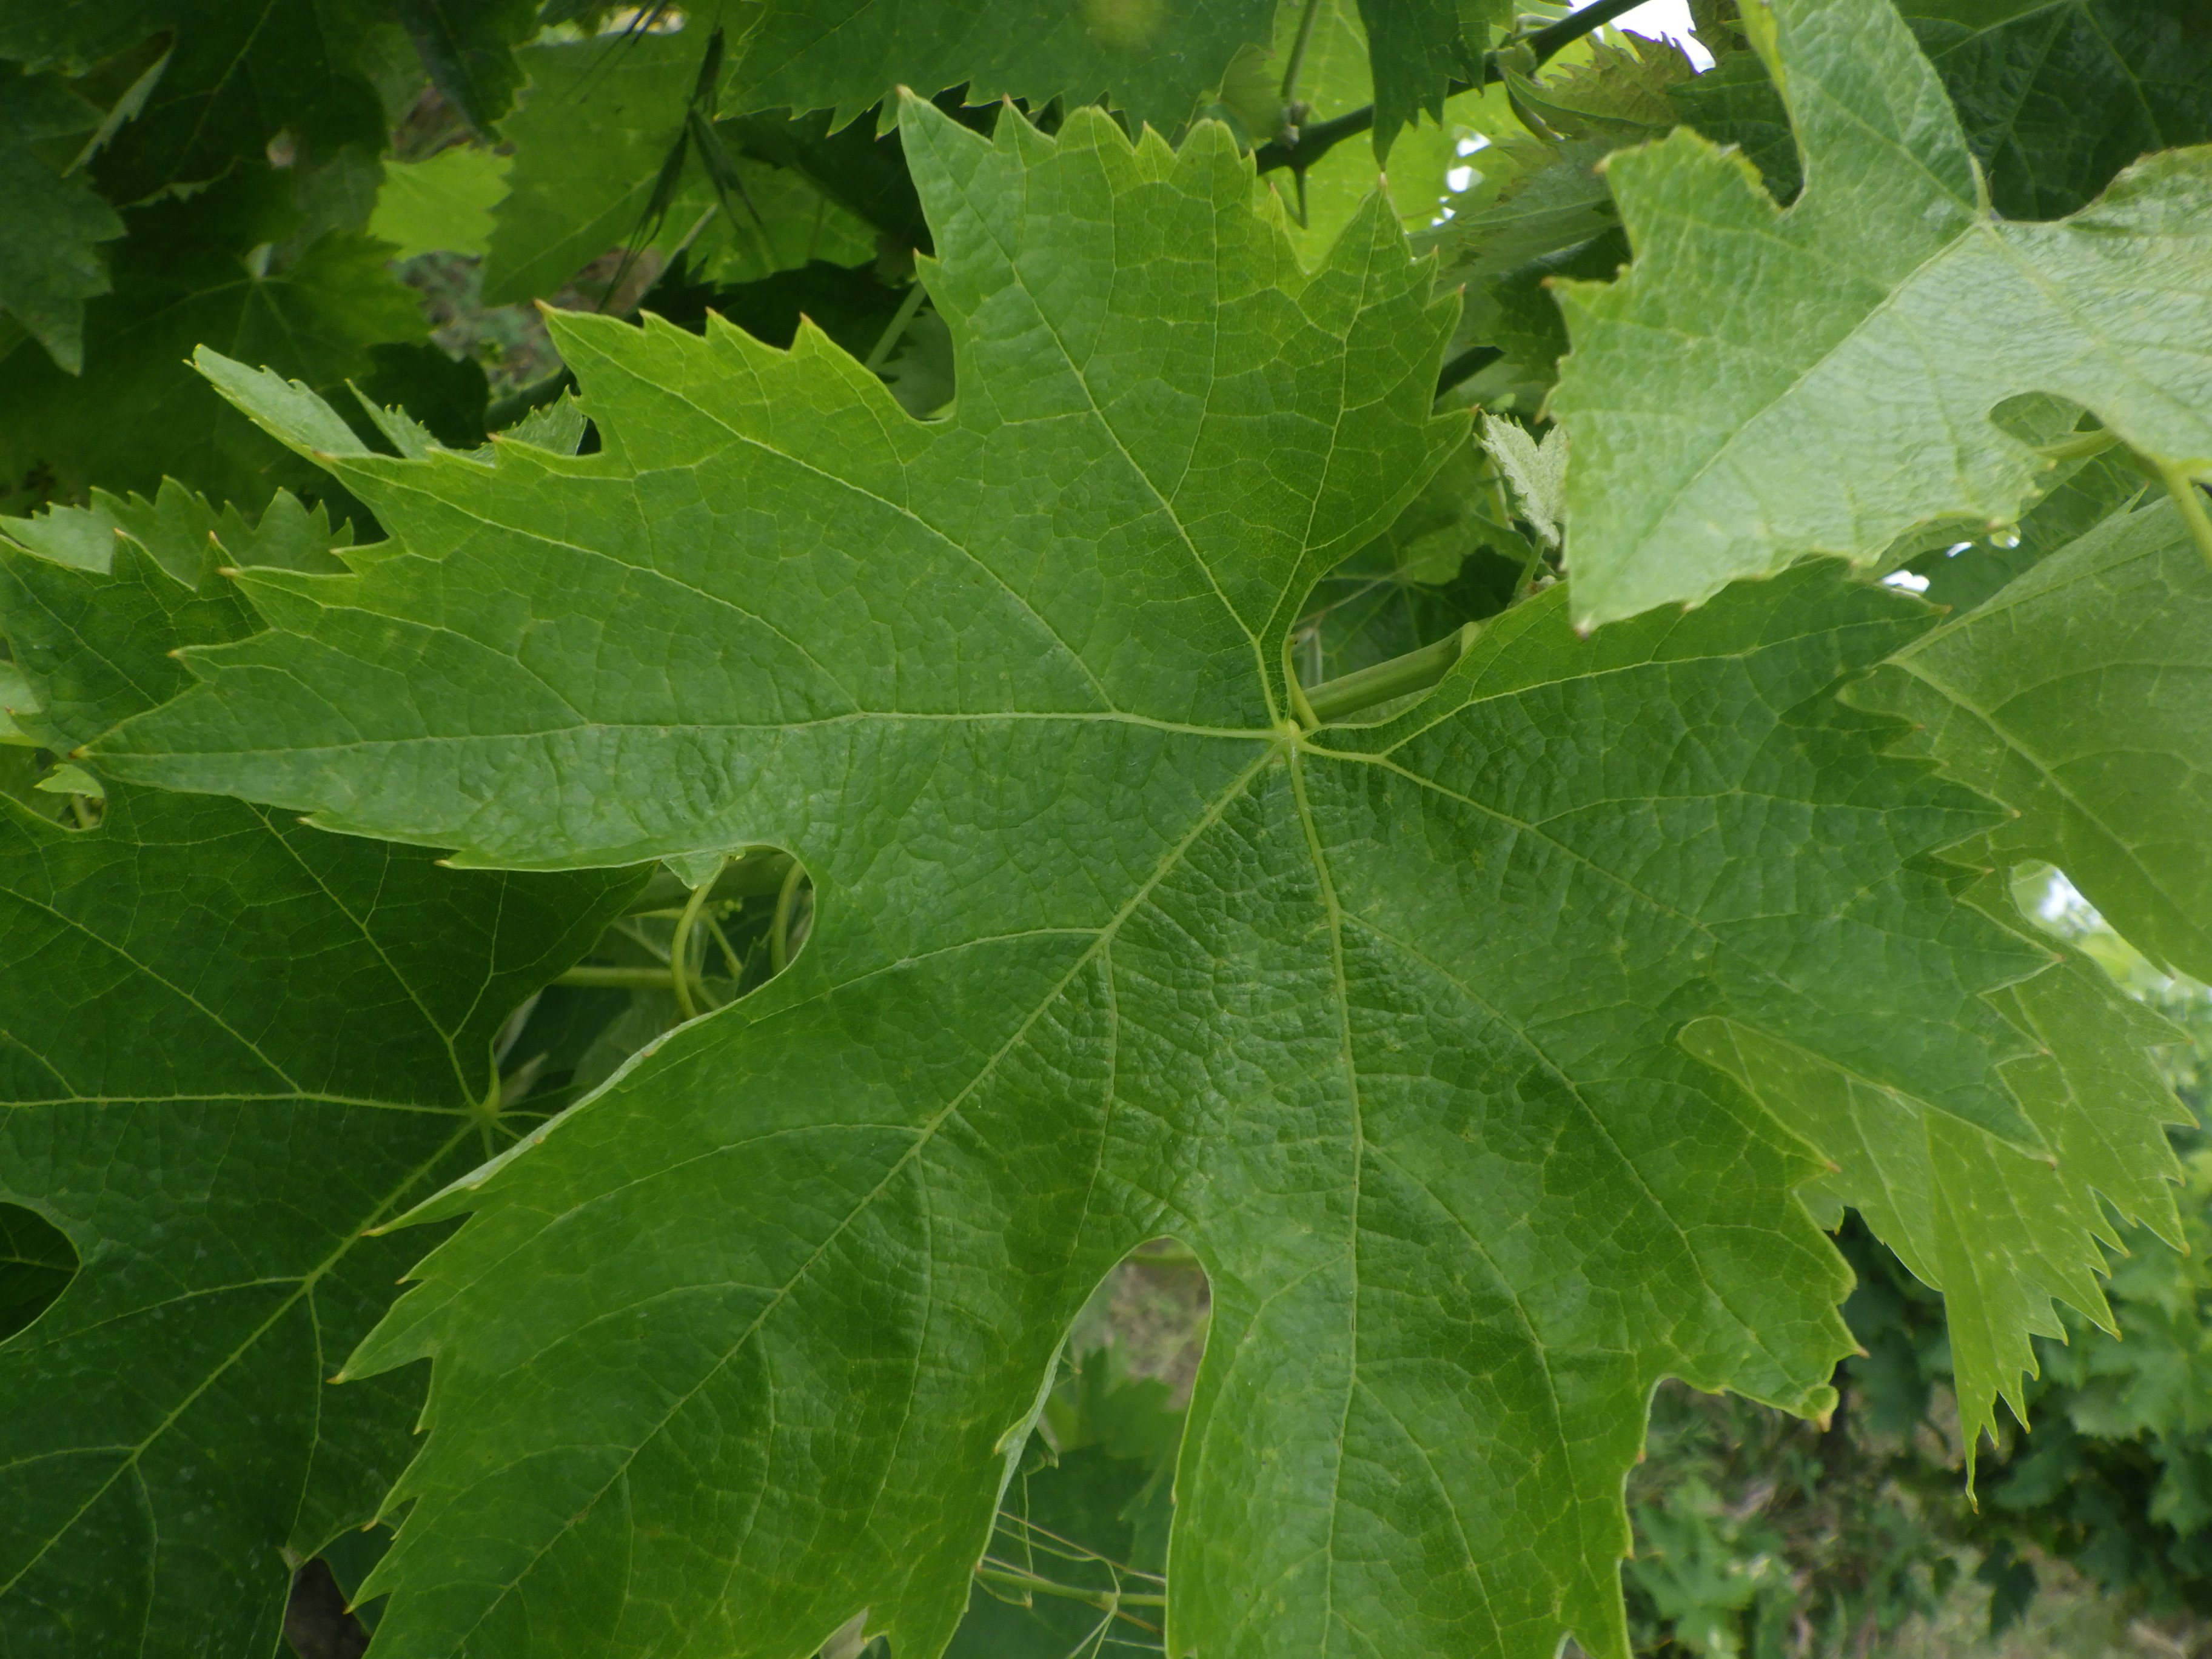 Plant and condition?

grapevine, mites
